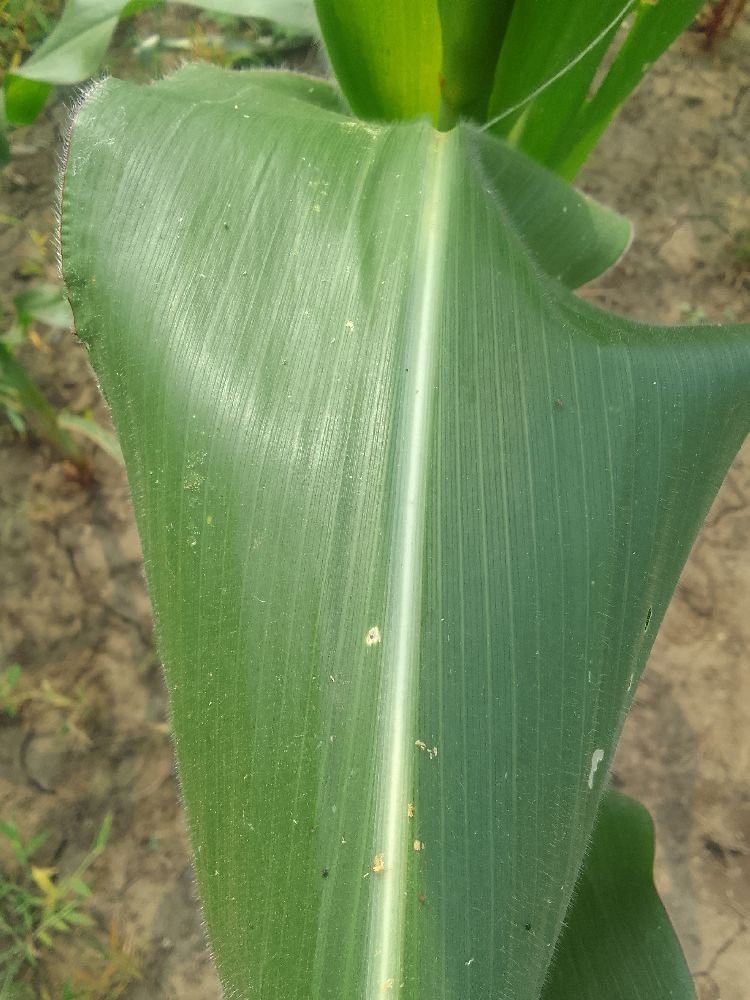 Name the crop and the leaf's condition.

maize, healthy
